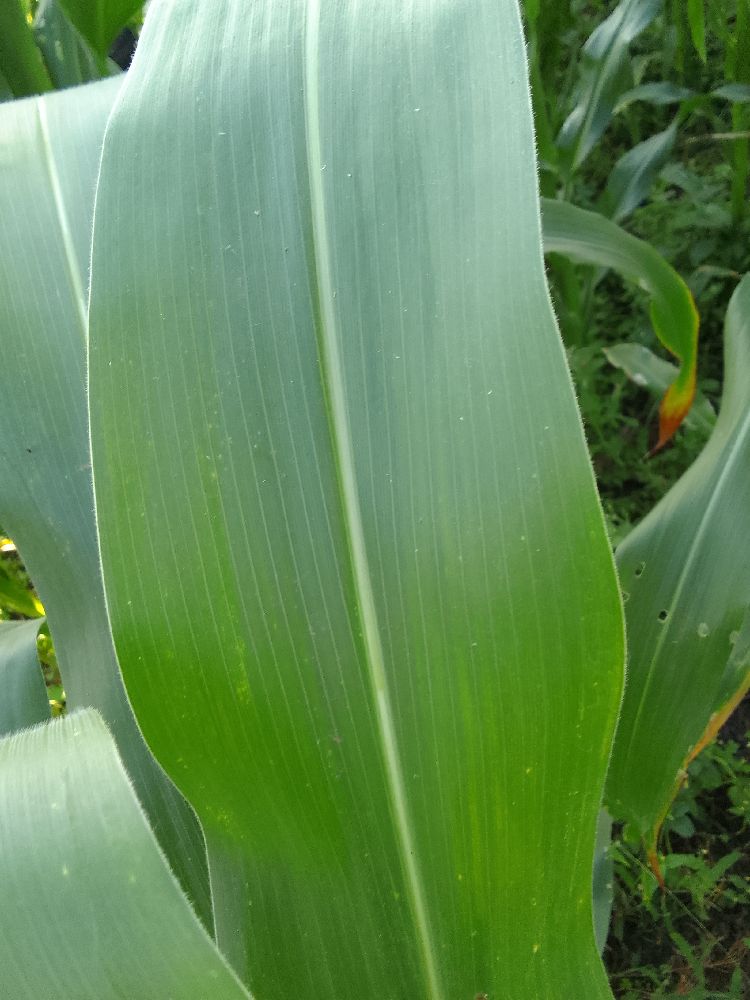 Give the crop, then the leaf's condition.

maize, healthy
